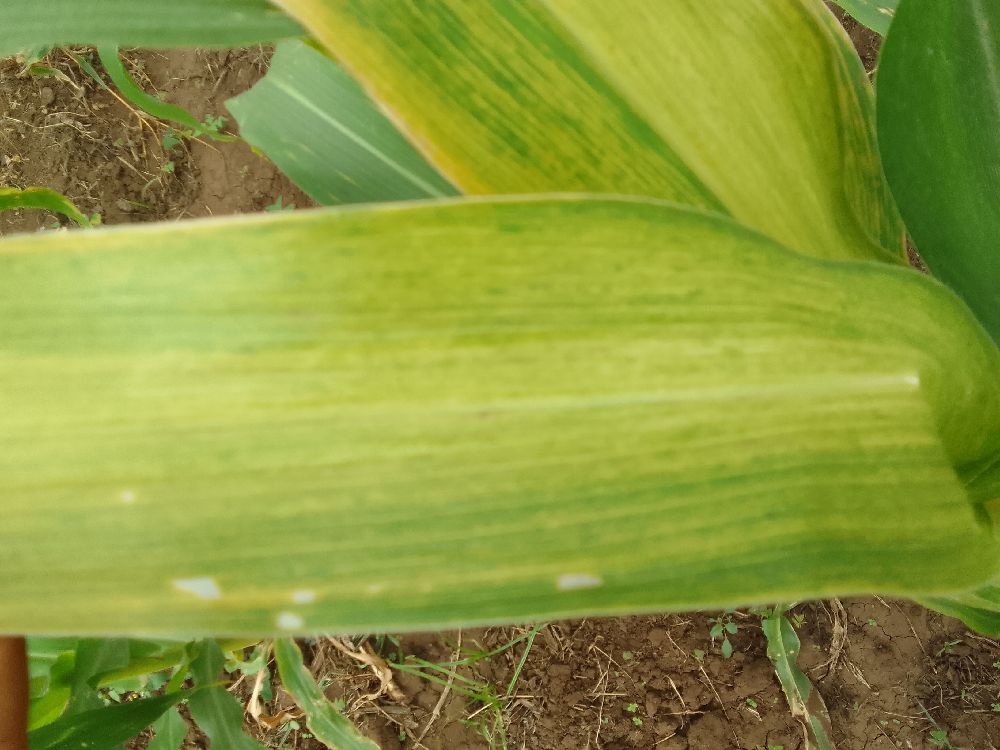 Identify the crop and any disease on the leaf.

maize, maize lethal necrosis
